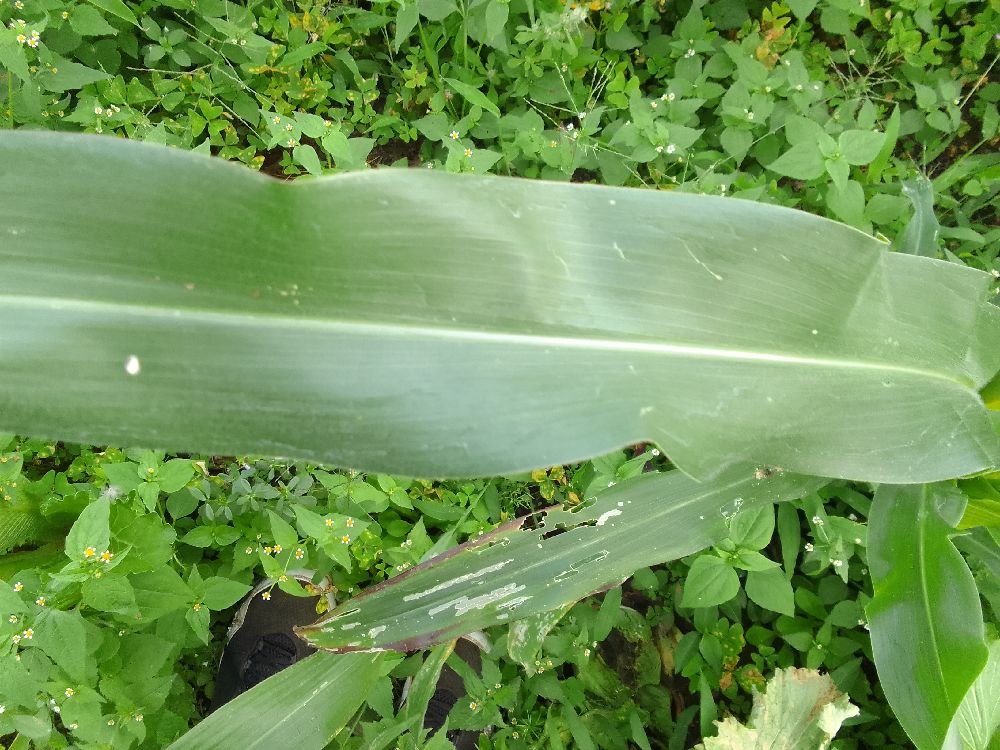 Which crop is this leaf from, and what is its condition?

maize, healthy
